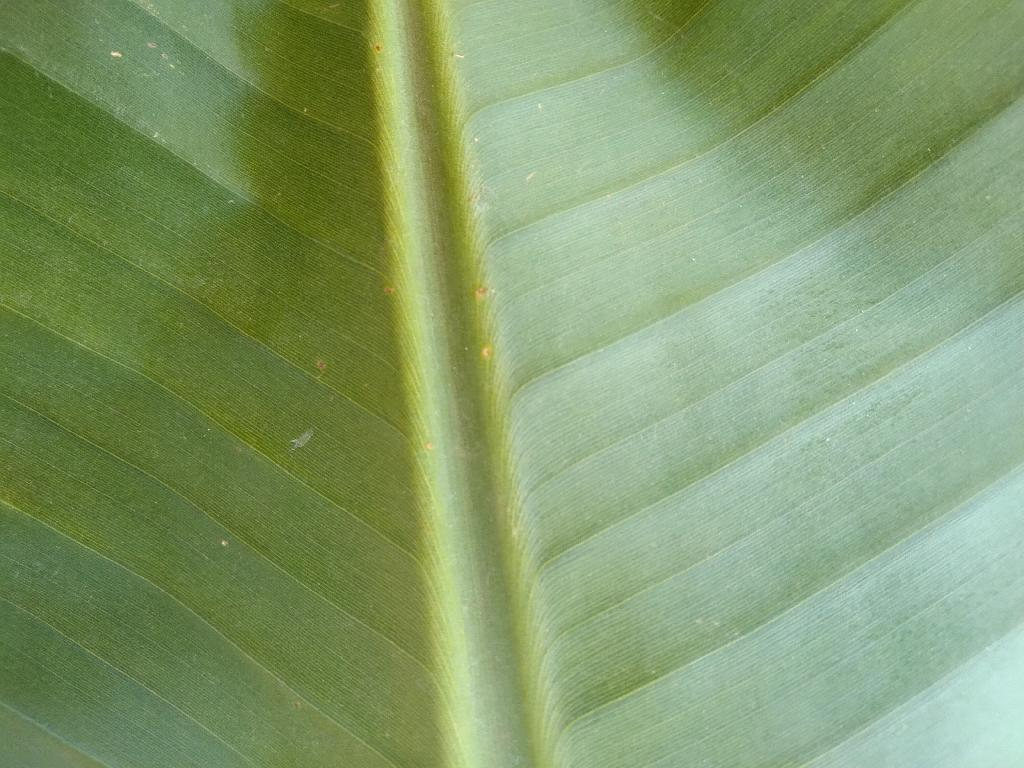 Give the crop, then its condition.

banana, healthy
